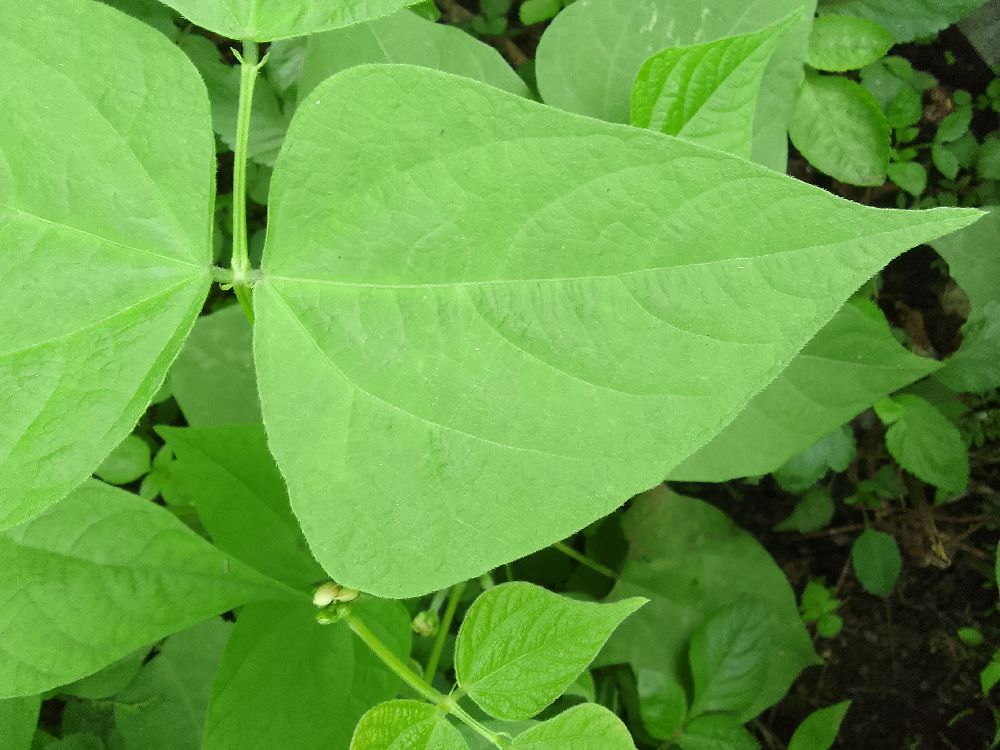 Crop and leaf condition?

common bean, healthy
